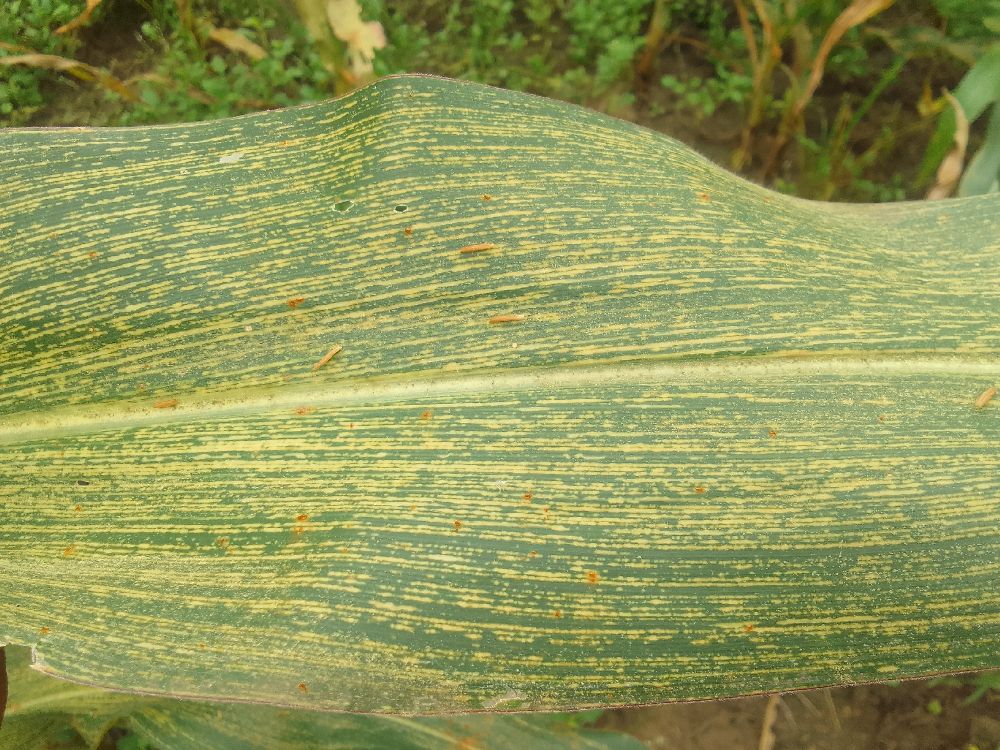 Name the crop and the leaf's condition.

maize, maize streak virus
